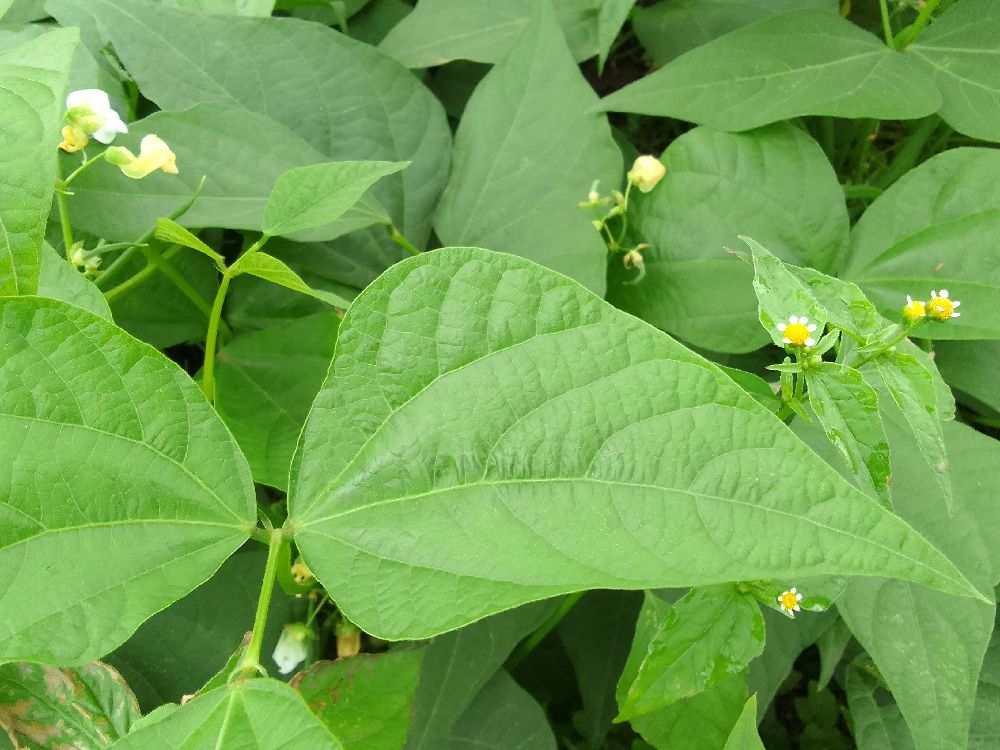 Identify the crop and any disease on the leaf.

common bean, healthy
